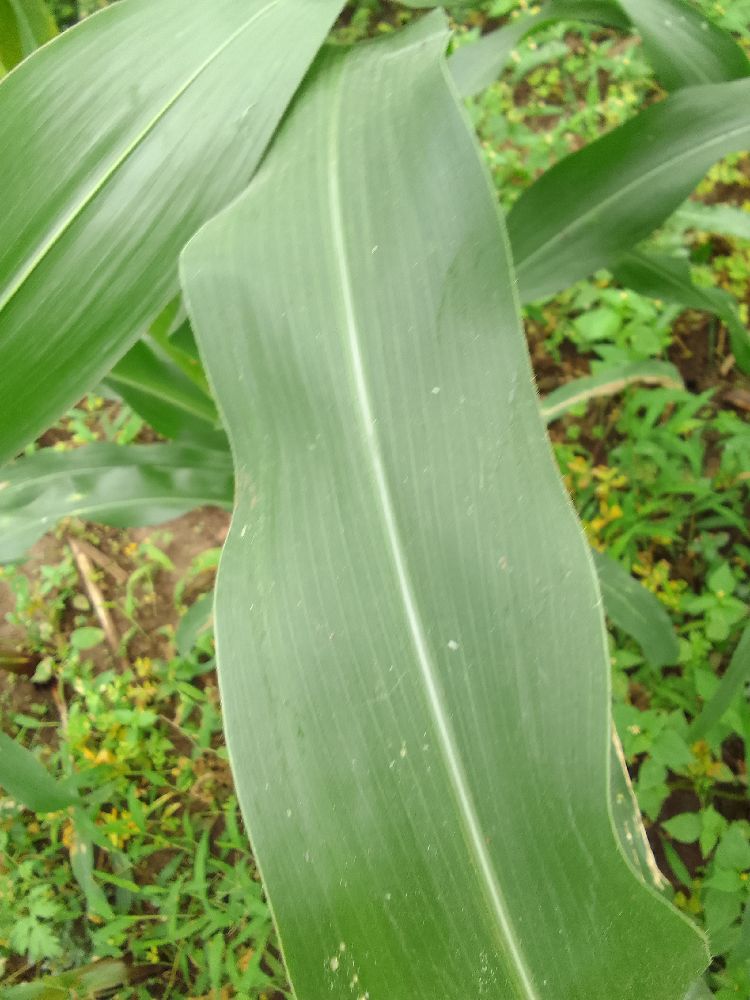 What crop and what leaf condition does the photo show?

maize, healthy
